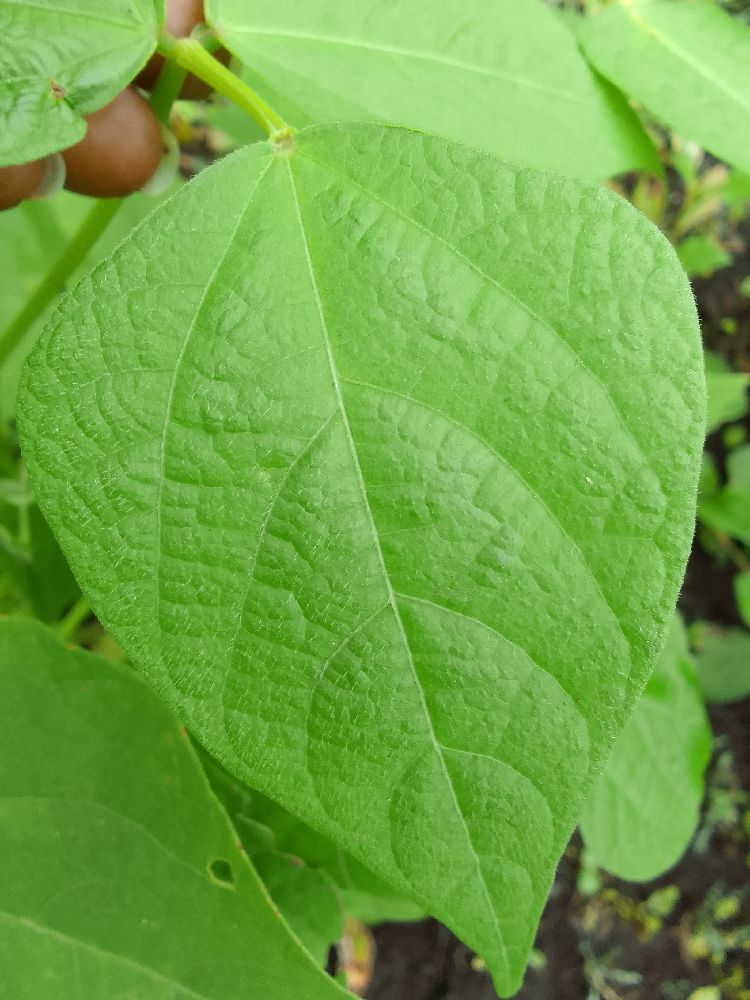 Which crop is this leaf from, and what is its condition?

common bean, healthy
